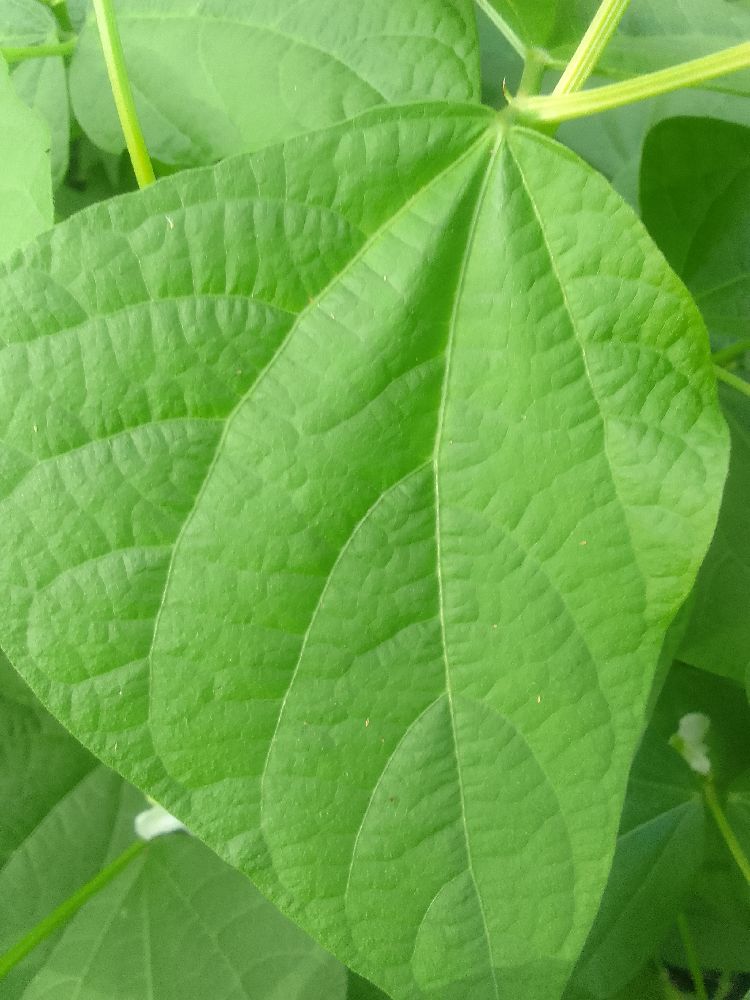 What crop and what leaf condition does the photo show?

common bean, healthy
